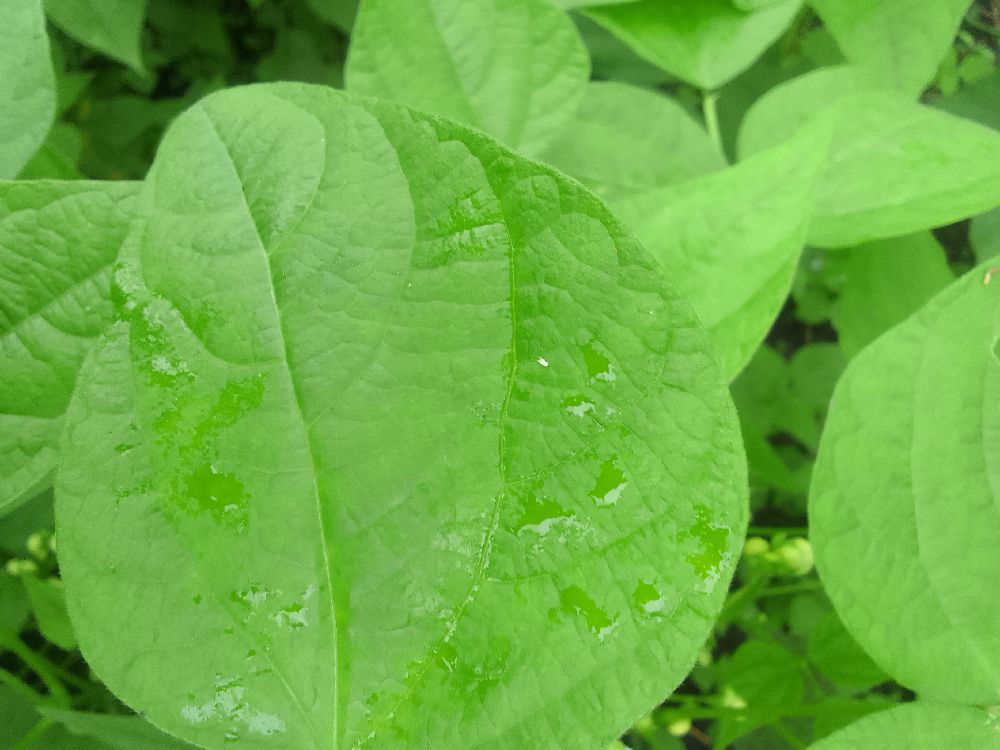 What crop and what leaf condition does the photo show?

common bean, healthy
